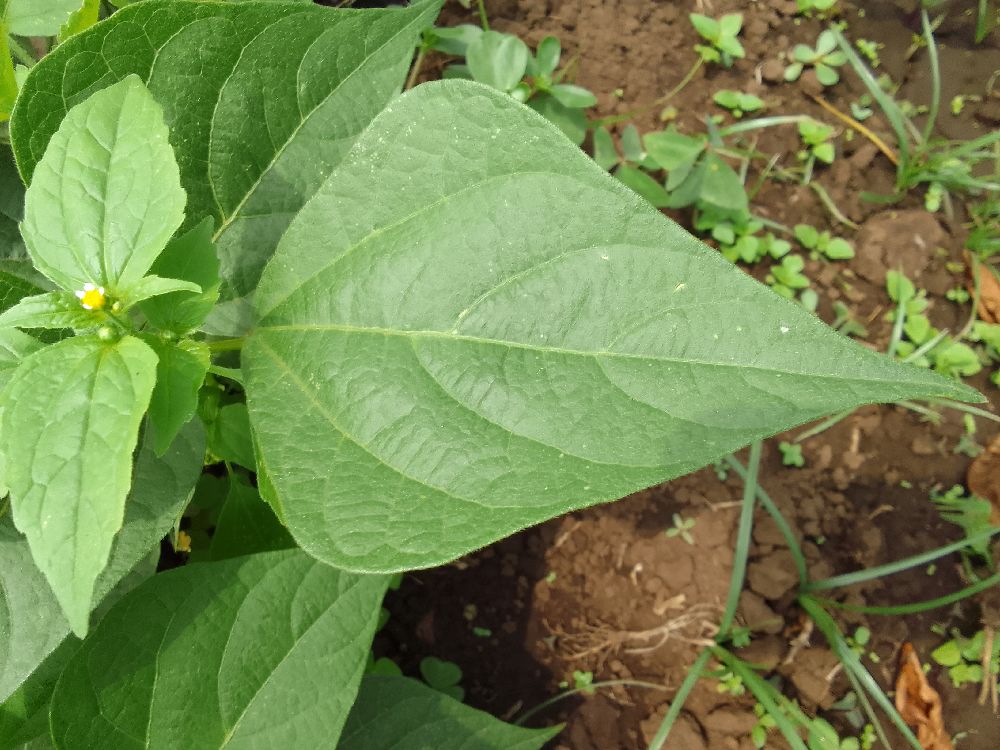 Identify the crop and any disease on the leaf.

common bean, healthy
